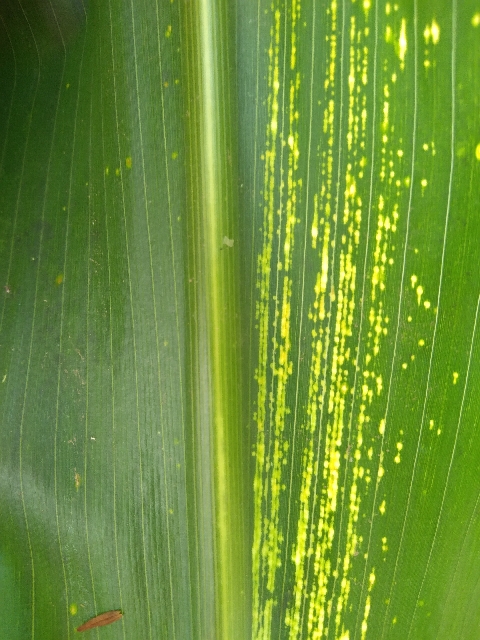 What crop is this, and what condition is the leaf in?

maize, maize streak virus
